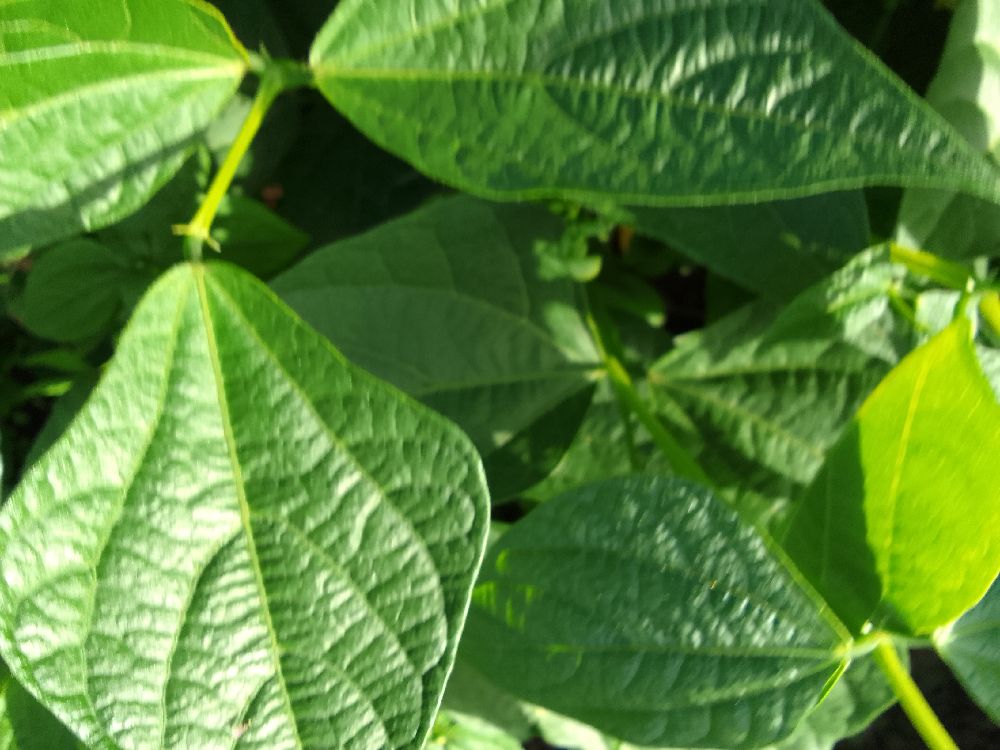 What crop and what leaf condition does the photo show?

common bean, healthy
